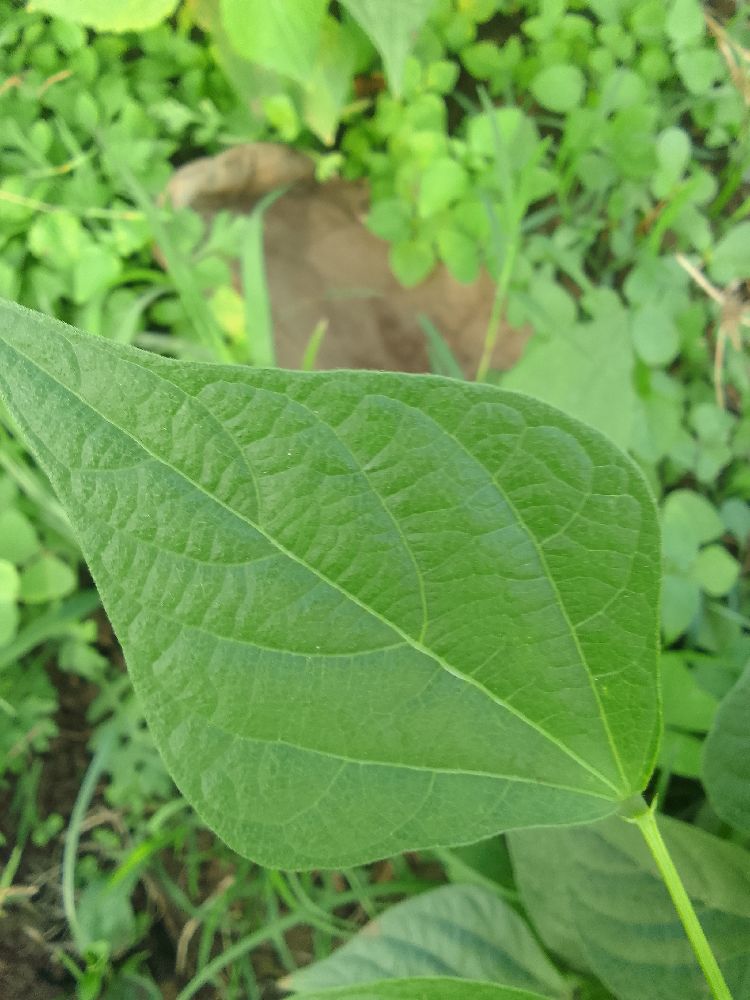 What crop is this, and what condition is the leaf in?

common bean, healthy
